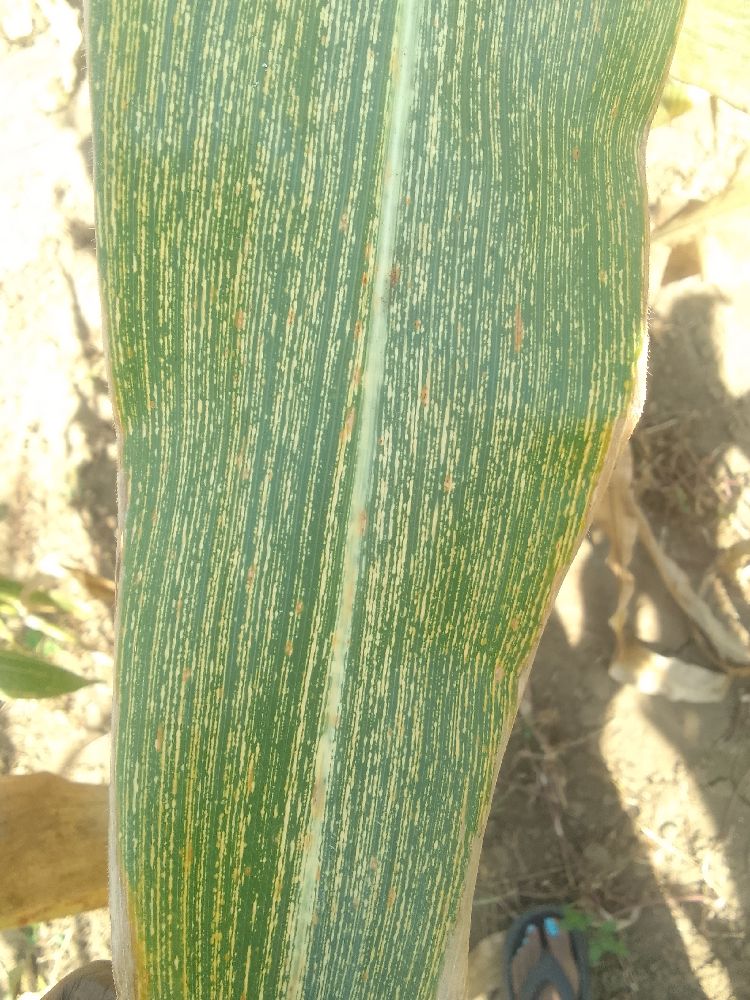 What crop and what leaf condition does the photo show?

maize, maize streak virus
